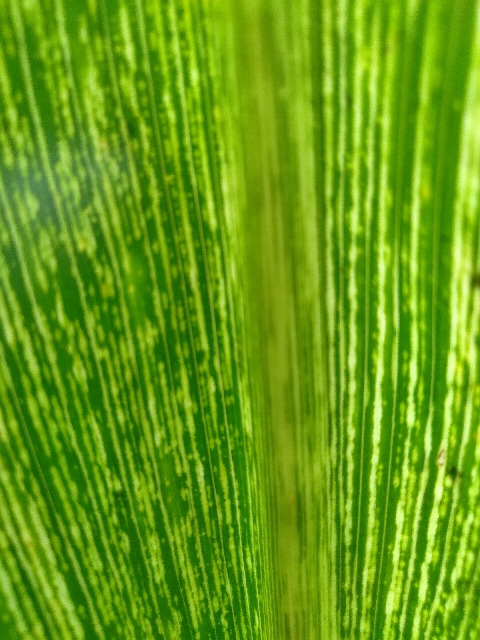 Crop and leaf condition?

maize, maize streak virus
